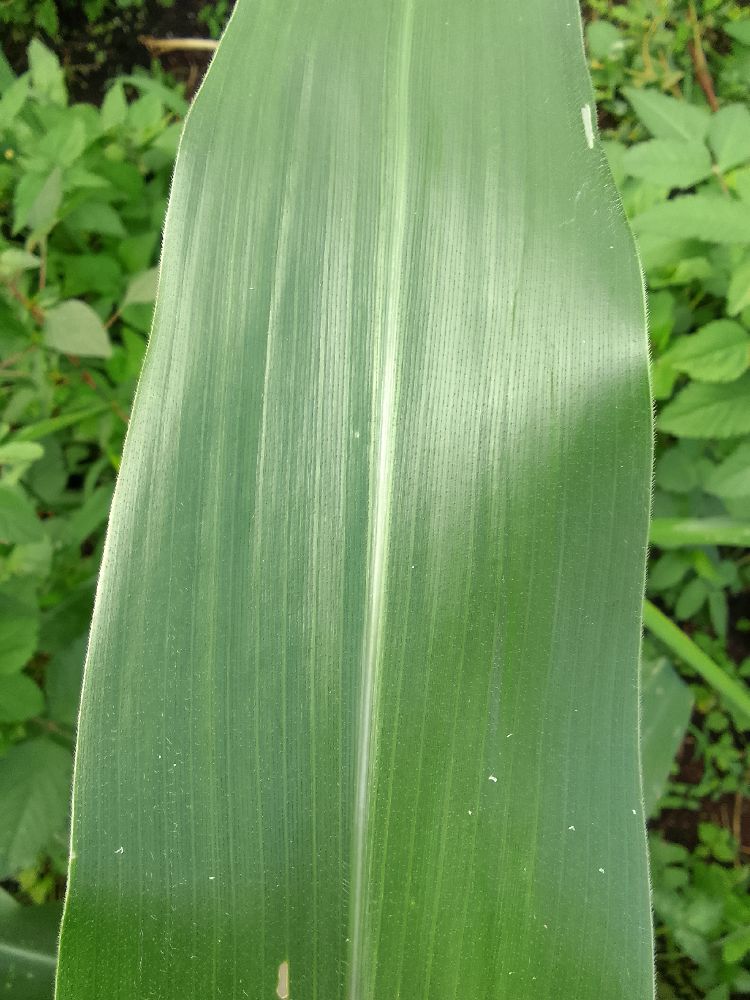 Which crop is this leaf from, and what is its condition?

maize, healthy
